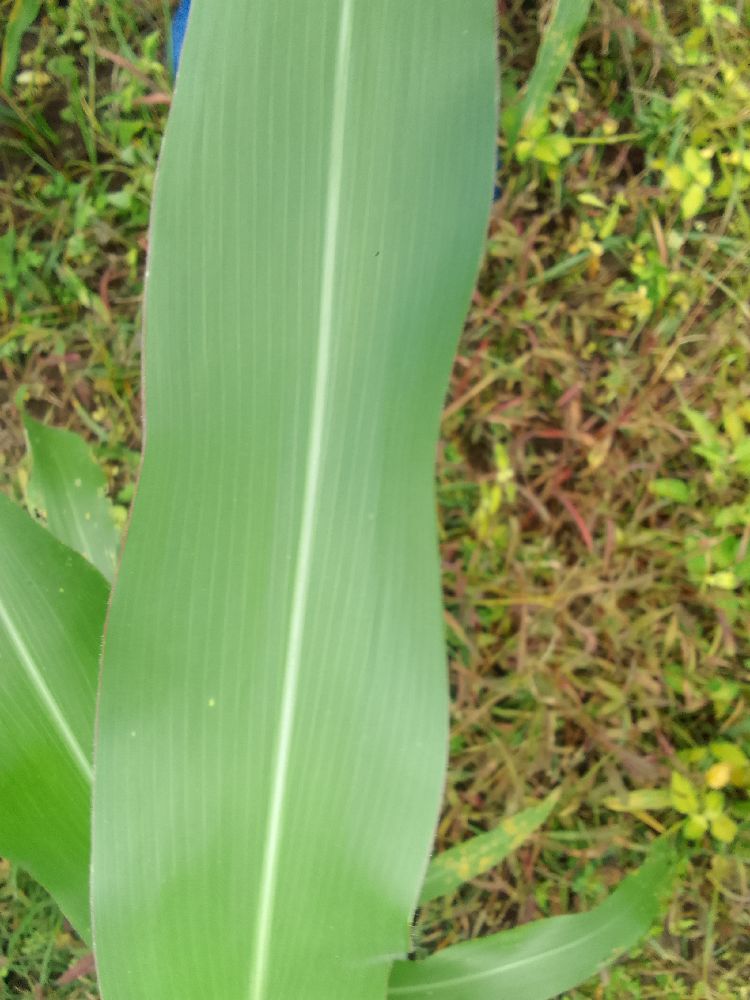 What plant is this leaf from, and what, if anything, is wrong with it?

maize, healthy
